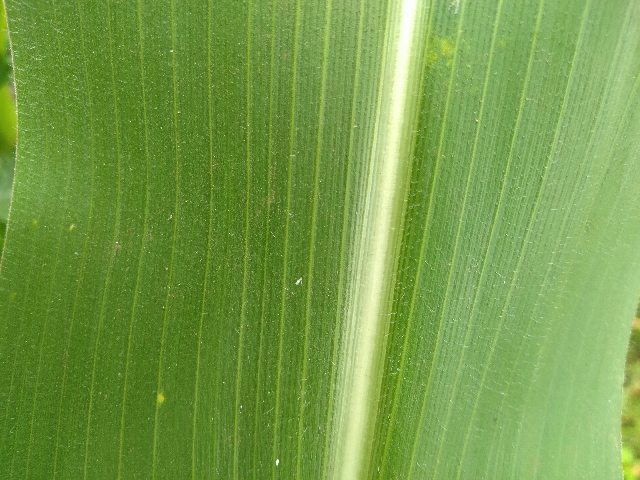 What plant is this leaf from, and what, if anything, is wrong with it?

maize, healthy
